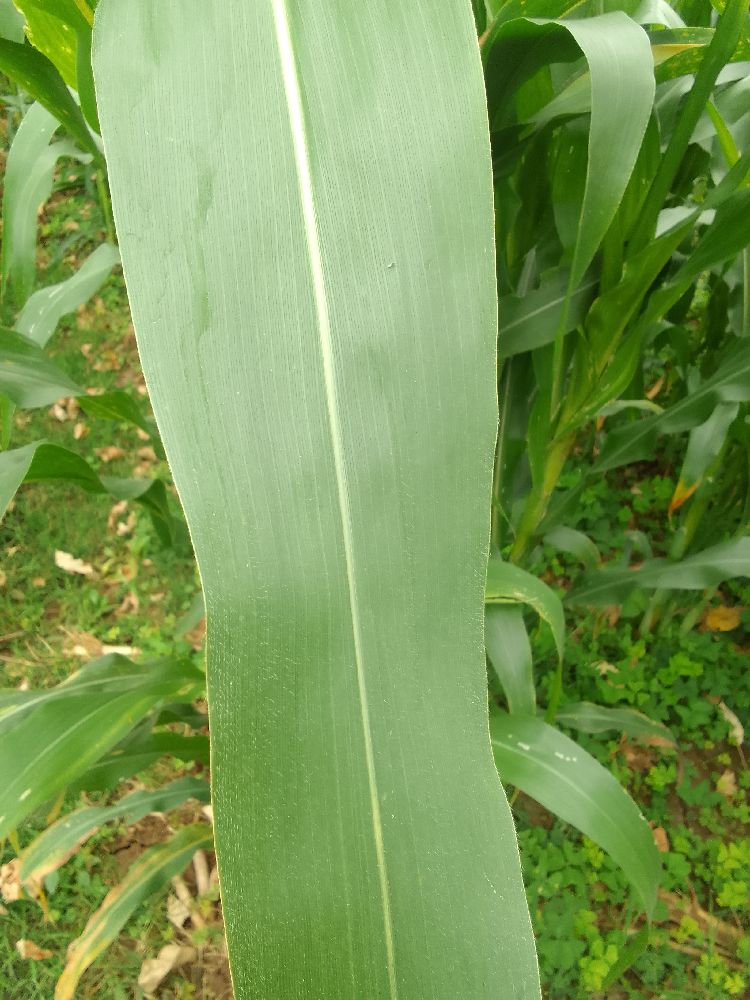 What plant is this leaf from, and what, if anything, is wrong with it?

maize, healthy
